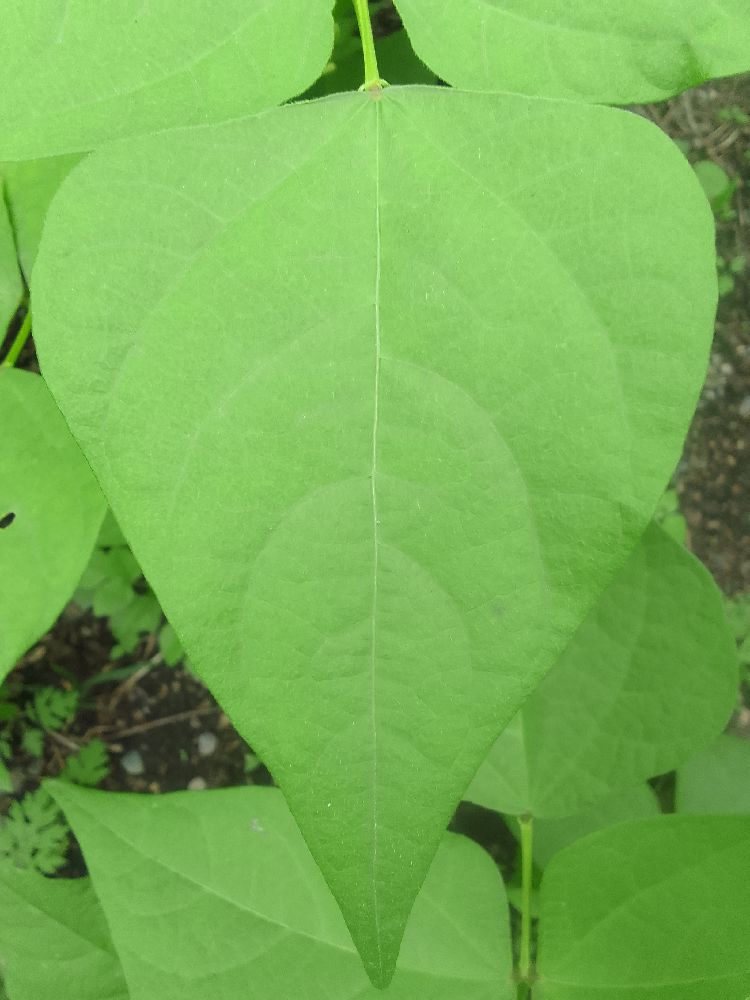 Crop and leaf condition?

common bean, healthy
